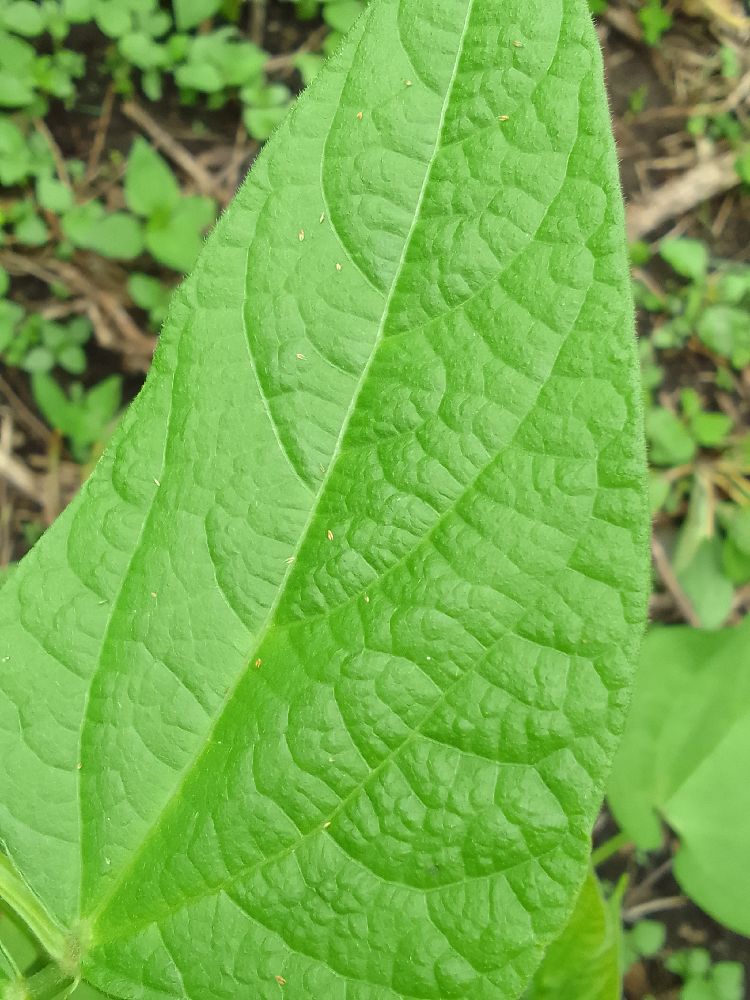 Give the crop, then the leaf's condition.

common bean, healthy
